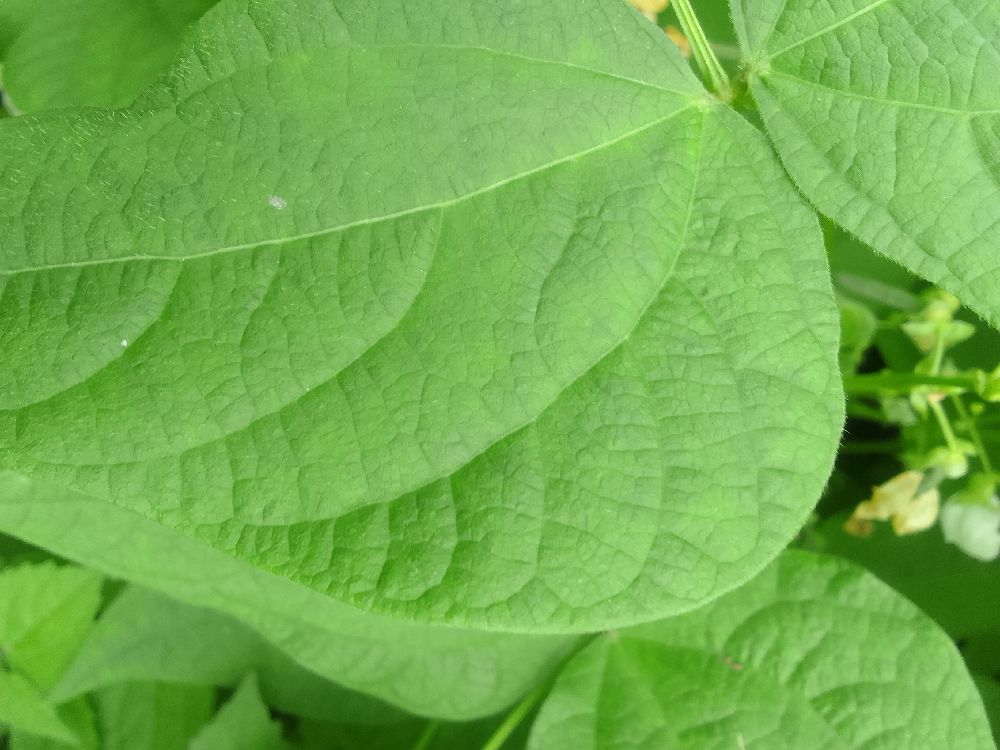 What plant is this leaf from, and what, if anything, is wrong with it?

common bean, healthy
